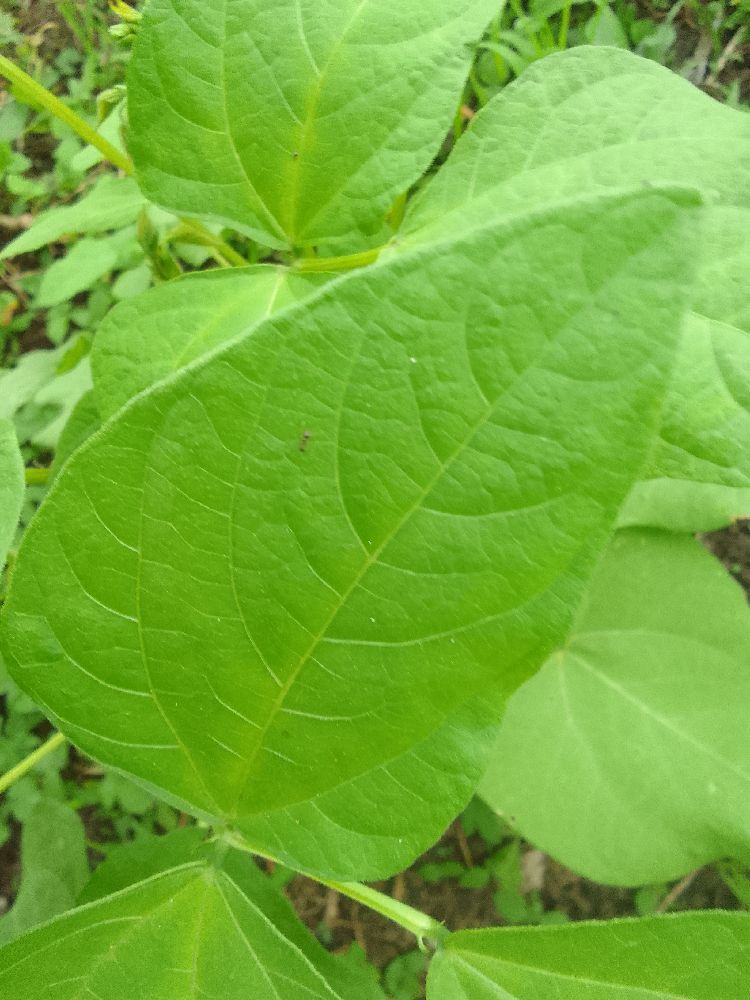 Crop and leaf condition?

common bean, healthy
